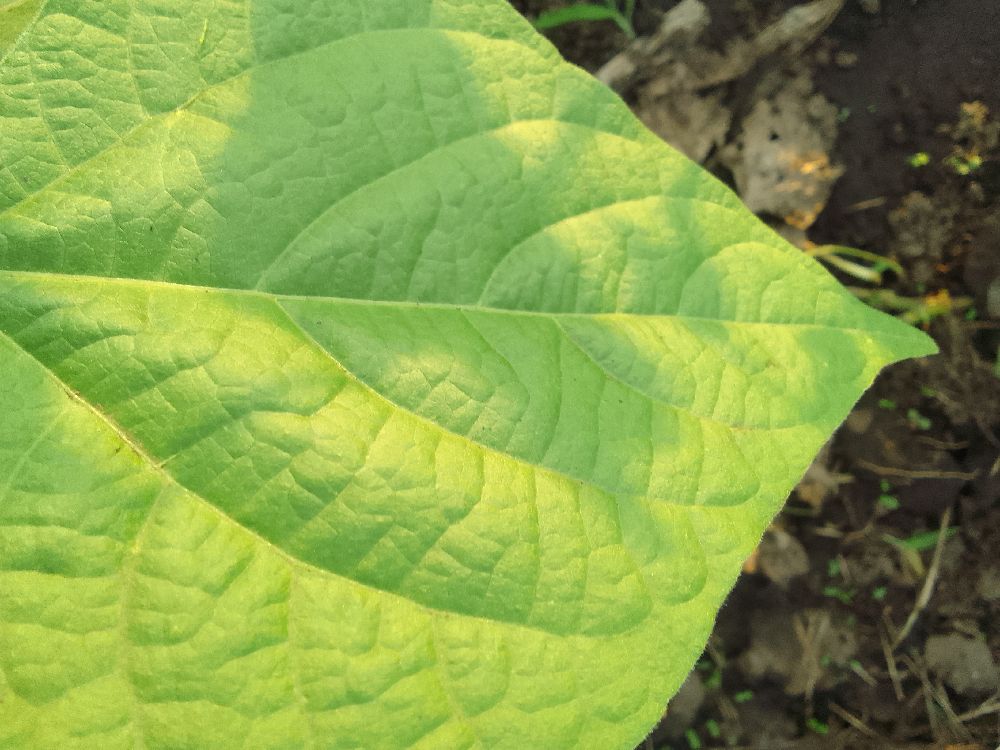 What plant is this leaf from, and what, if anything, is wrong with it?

common bean, healthy
